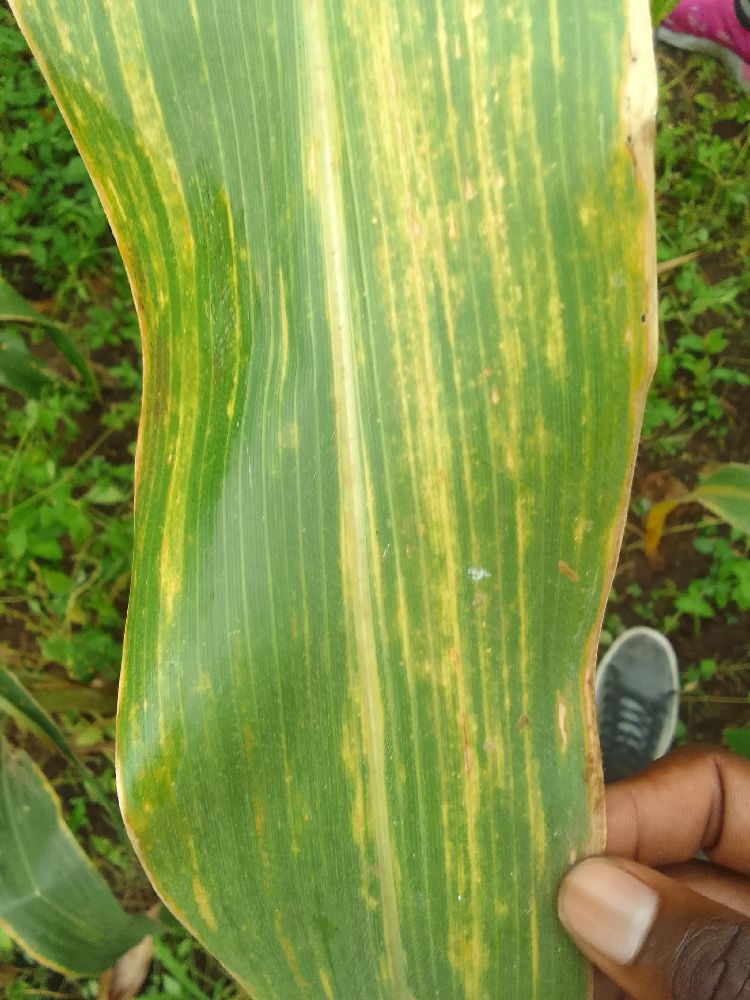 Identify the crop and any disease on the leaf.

maize, maize lethal necrosis
